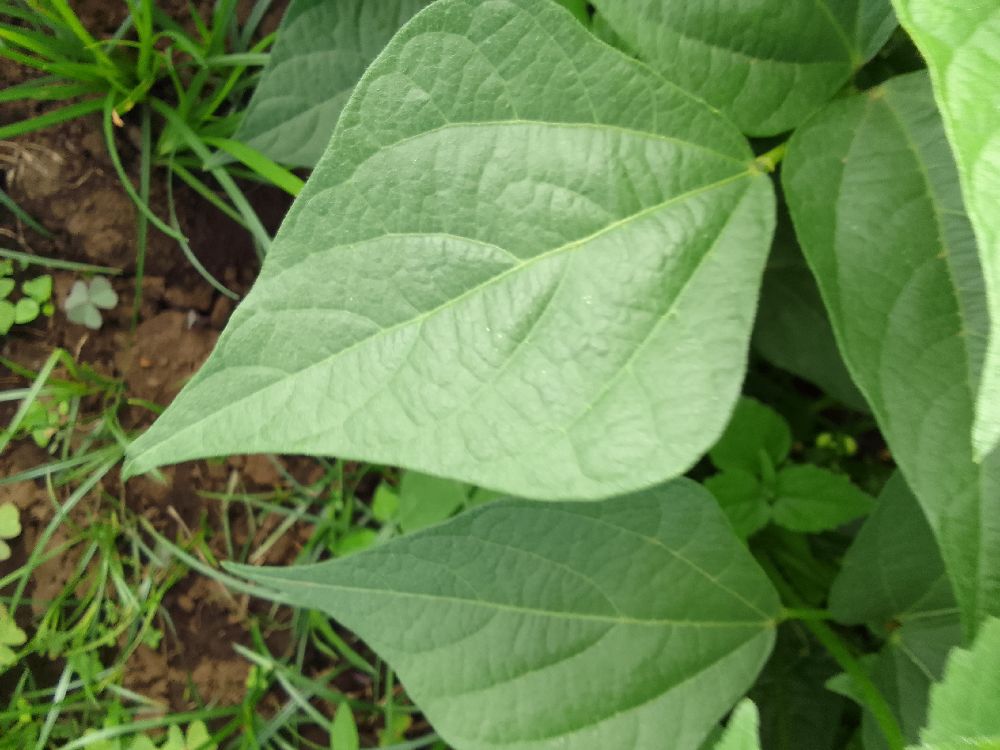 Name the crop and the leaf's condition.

common bean, healthy
